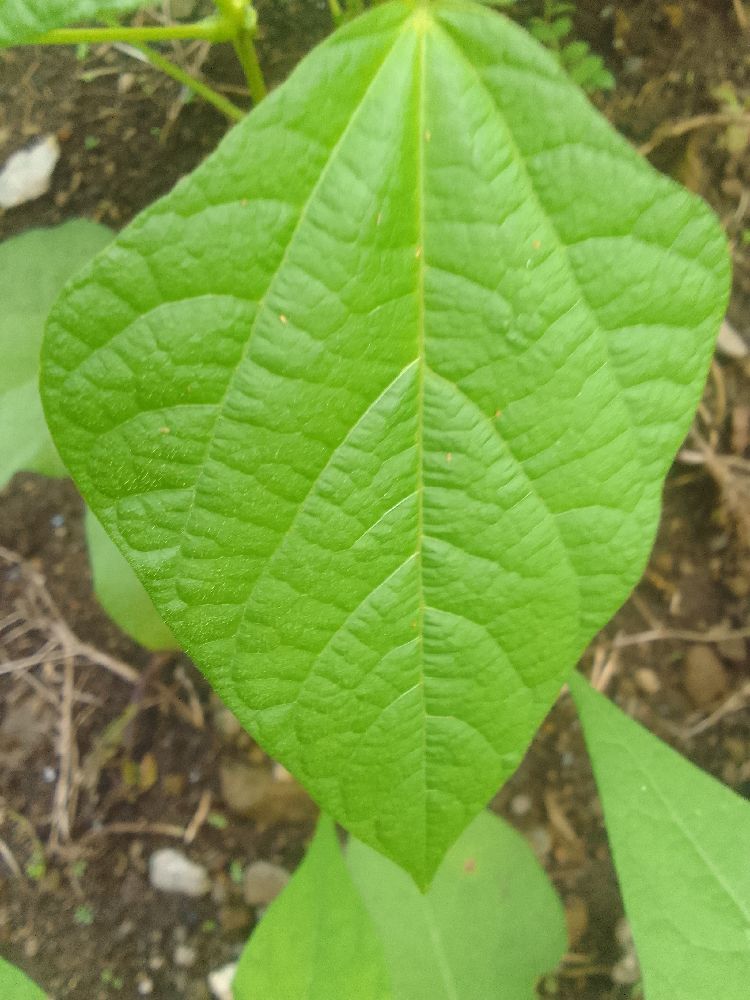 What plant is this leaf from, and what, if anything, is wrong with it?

common bean, healthy
